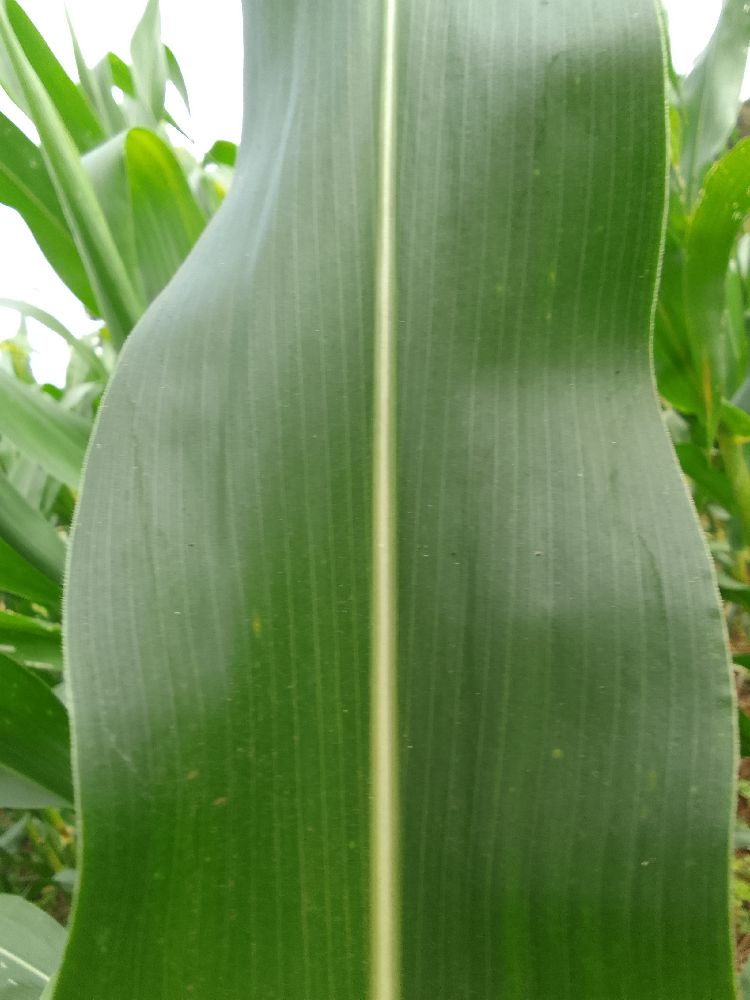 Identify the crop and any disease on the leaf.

maize, healthy
